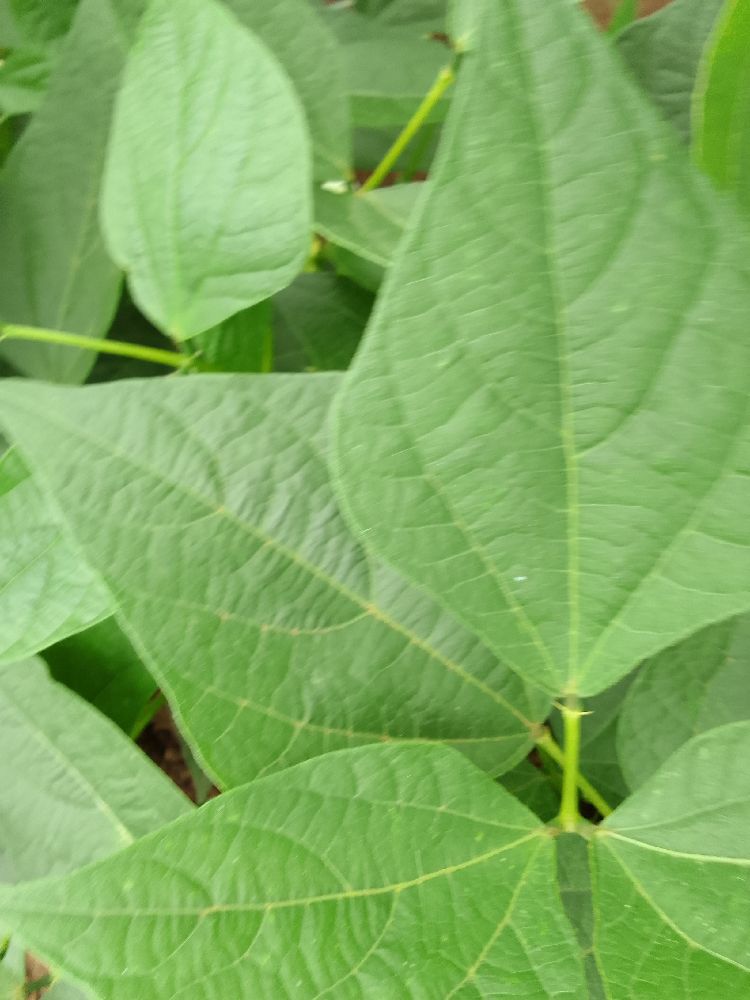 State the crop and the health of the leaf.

common bean, healthy
